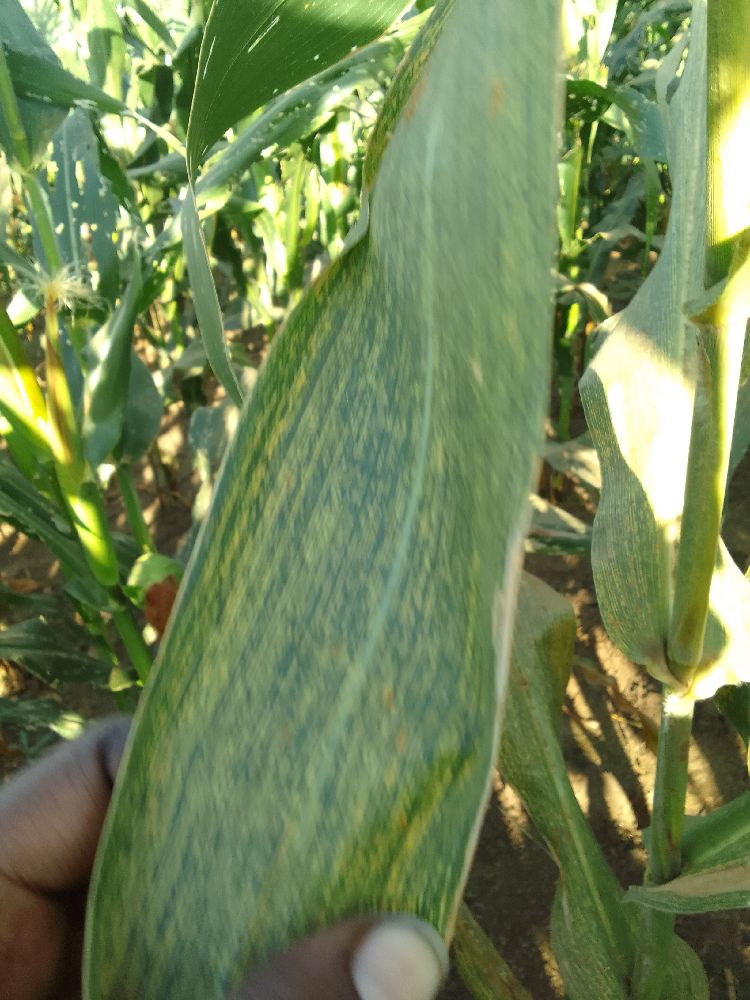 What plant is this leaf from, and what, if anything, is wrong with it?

maize, maize streak virus
